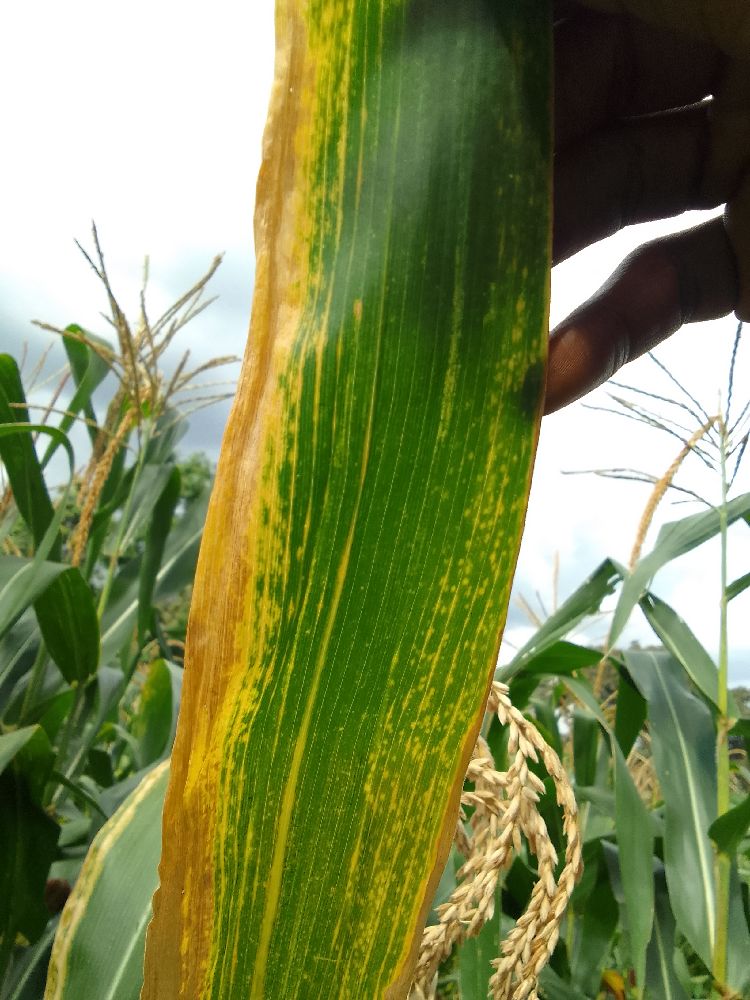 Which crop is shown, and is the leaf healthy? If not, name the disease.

maize, maize lethal necrosis
